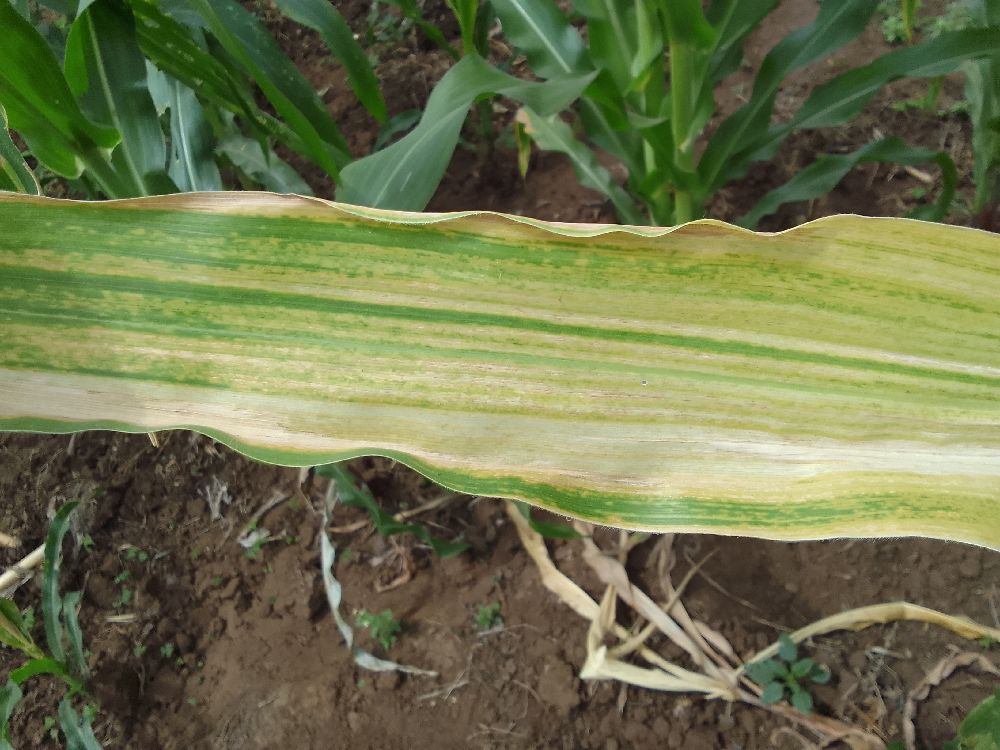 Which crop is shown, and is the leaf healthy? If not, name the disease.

maize, maize lethal necrosis
